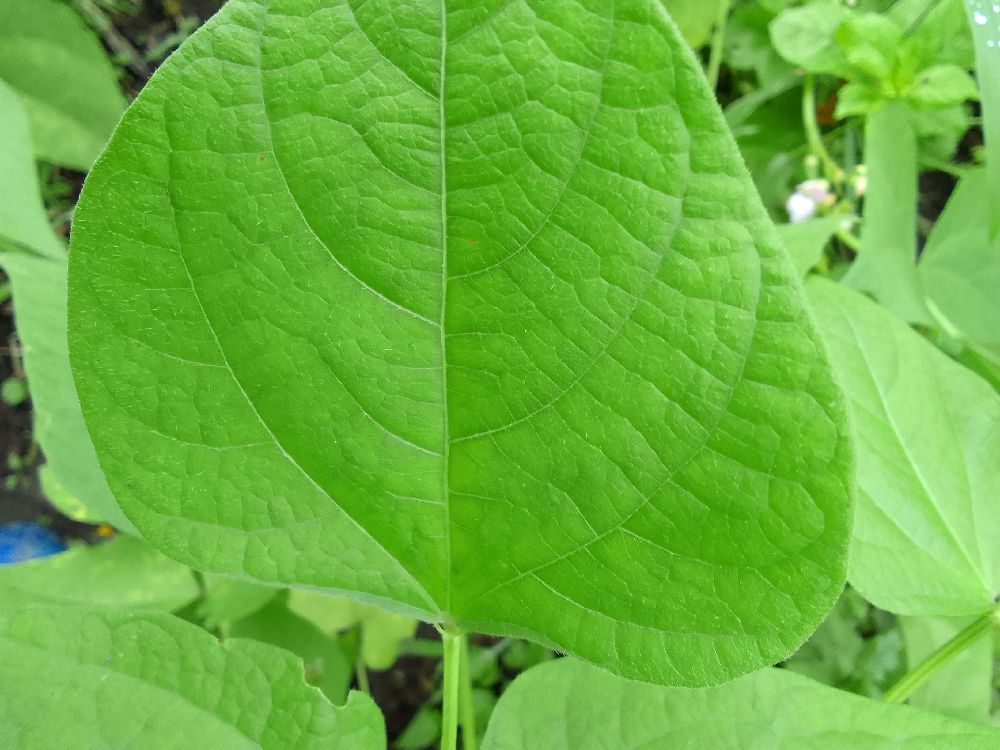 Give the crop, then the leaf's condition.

common bean, healthy
